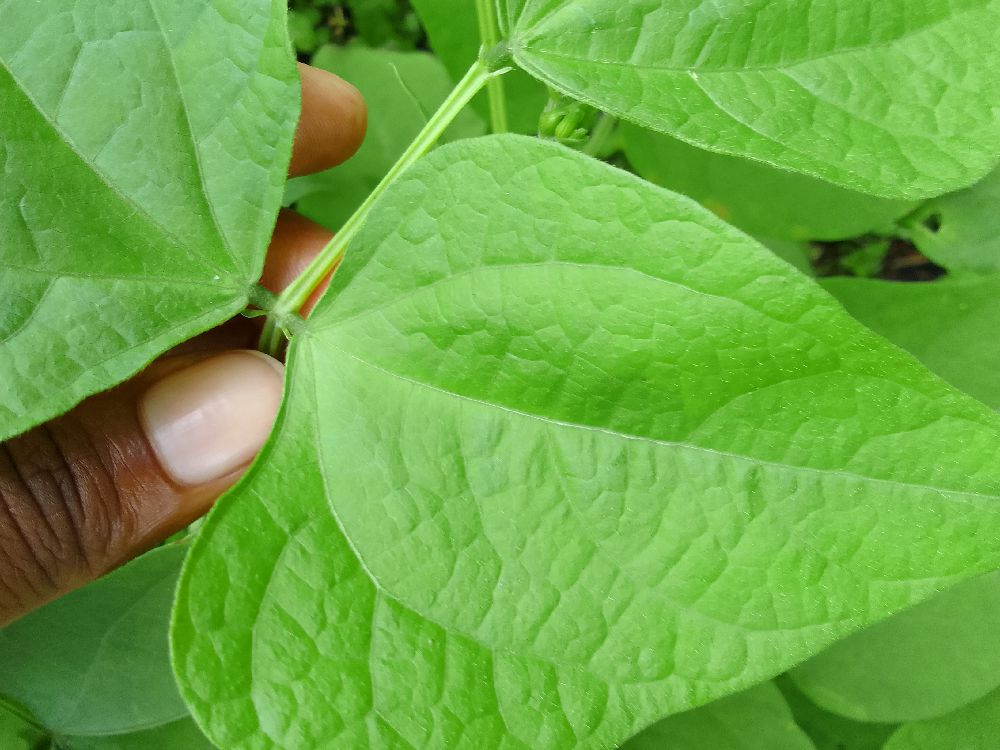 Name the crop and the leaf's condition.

common bean, healthy
